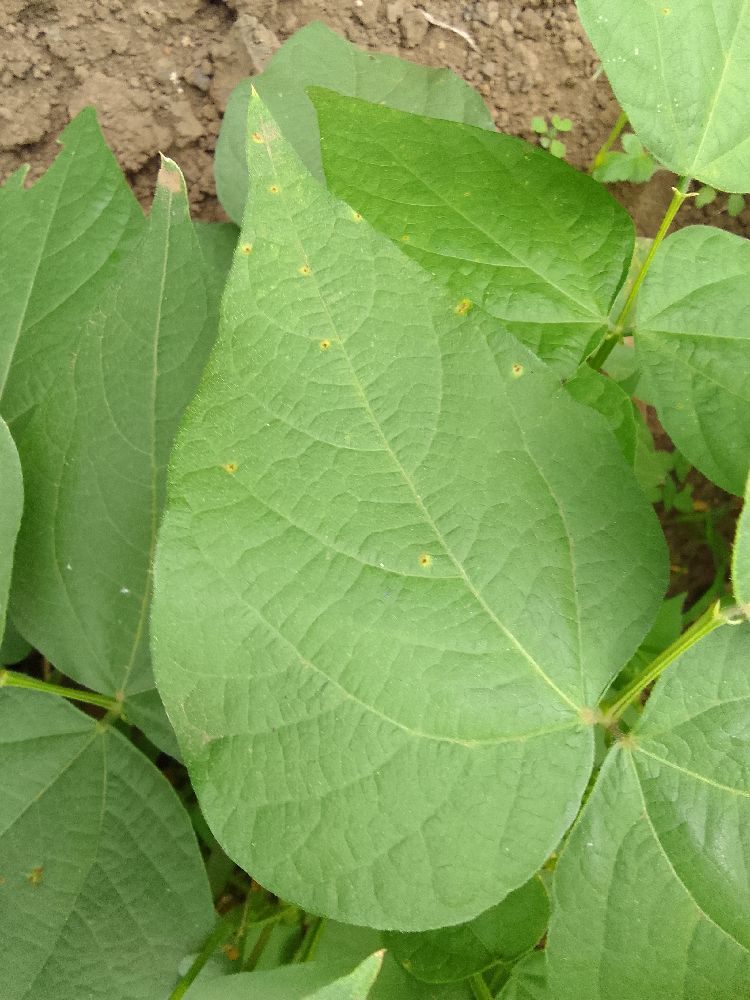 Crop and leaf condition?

common bean, healthy
